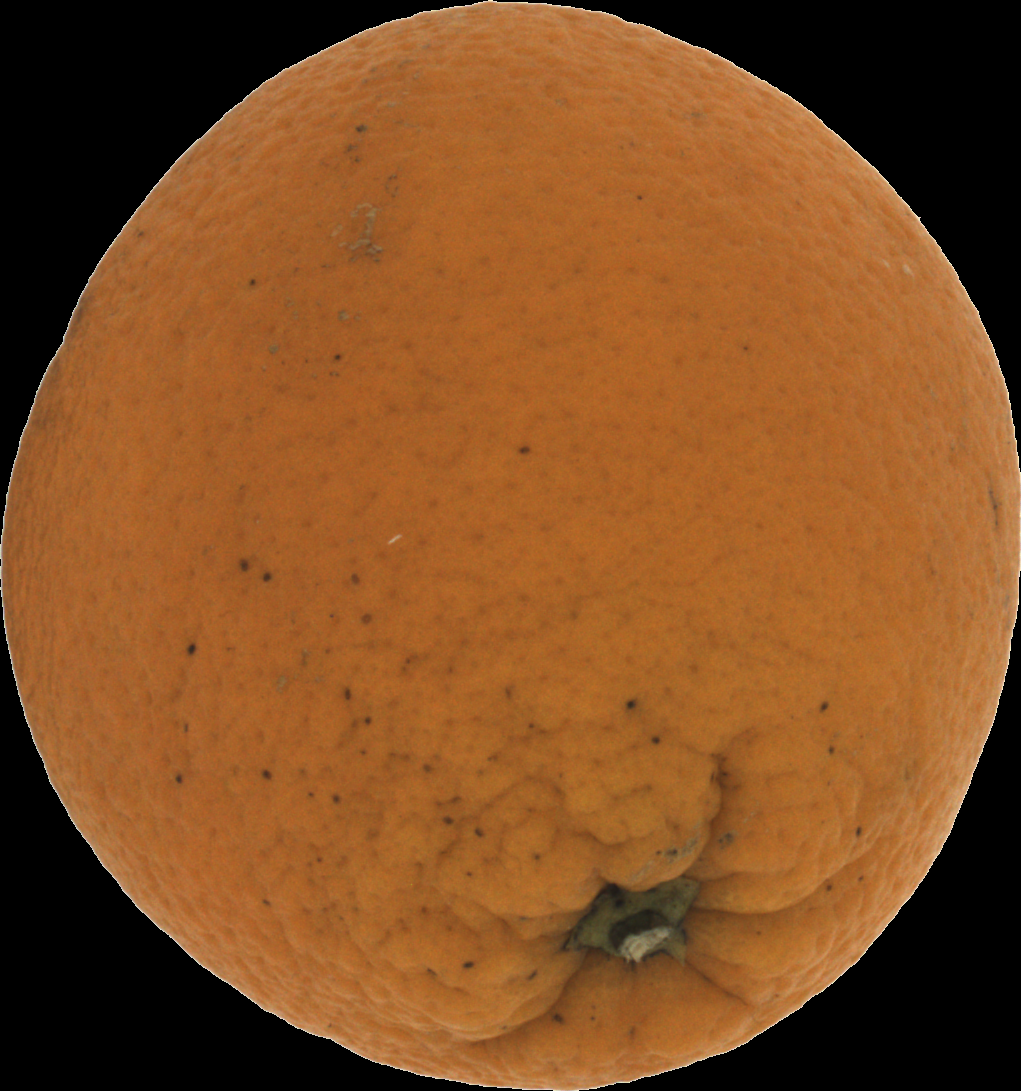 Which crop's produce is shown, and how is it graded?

orange, bad
